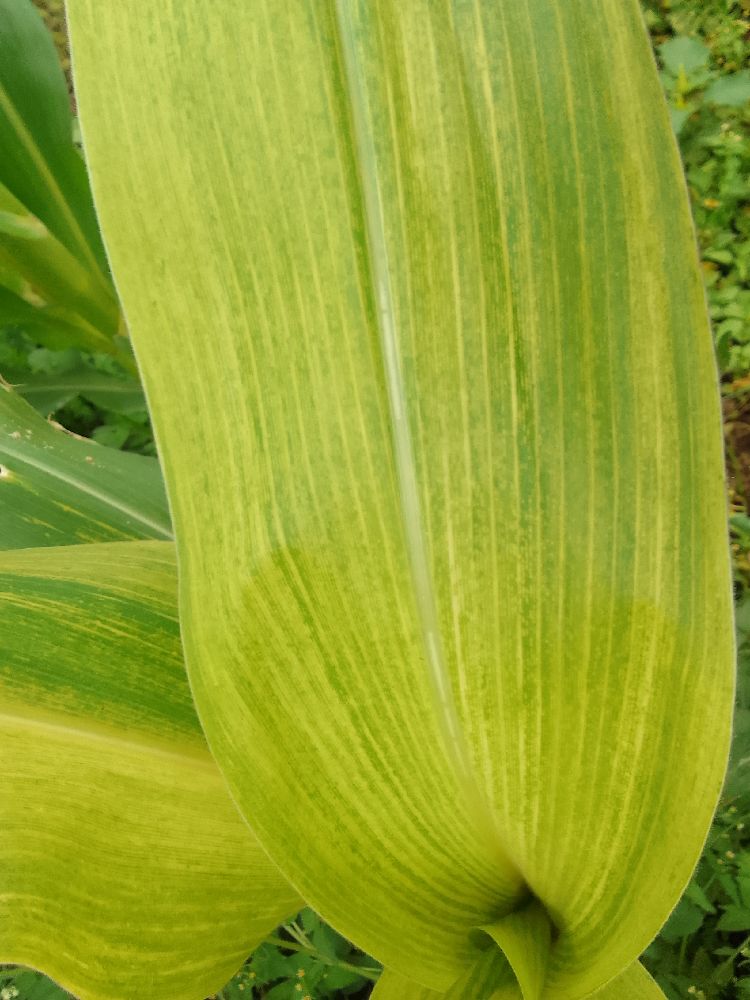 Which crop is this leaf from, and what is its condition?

maize, maize lethal necrosis
